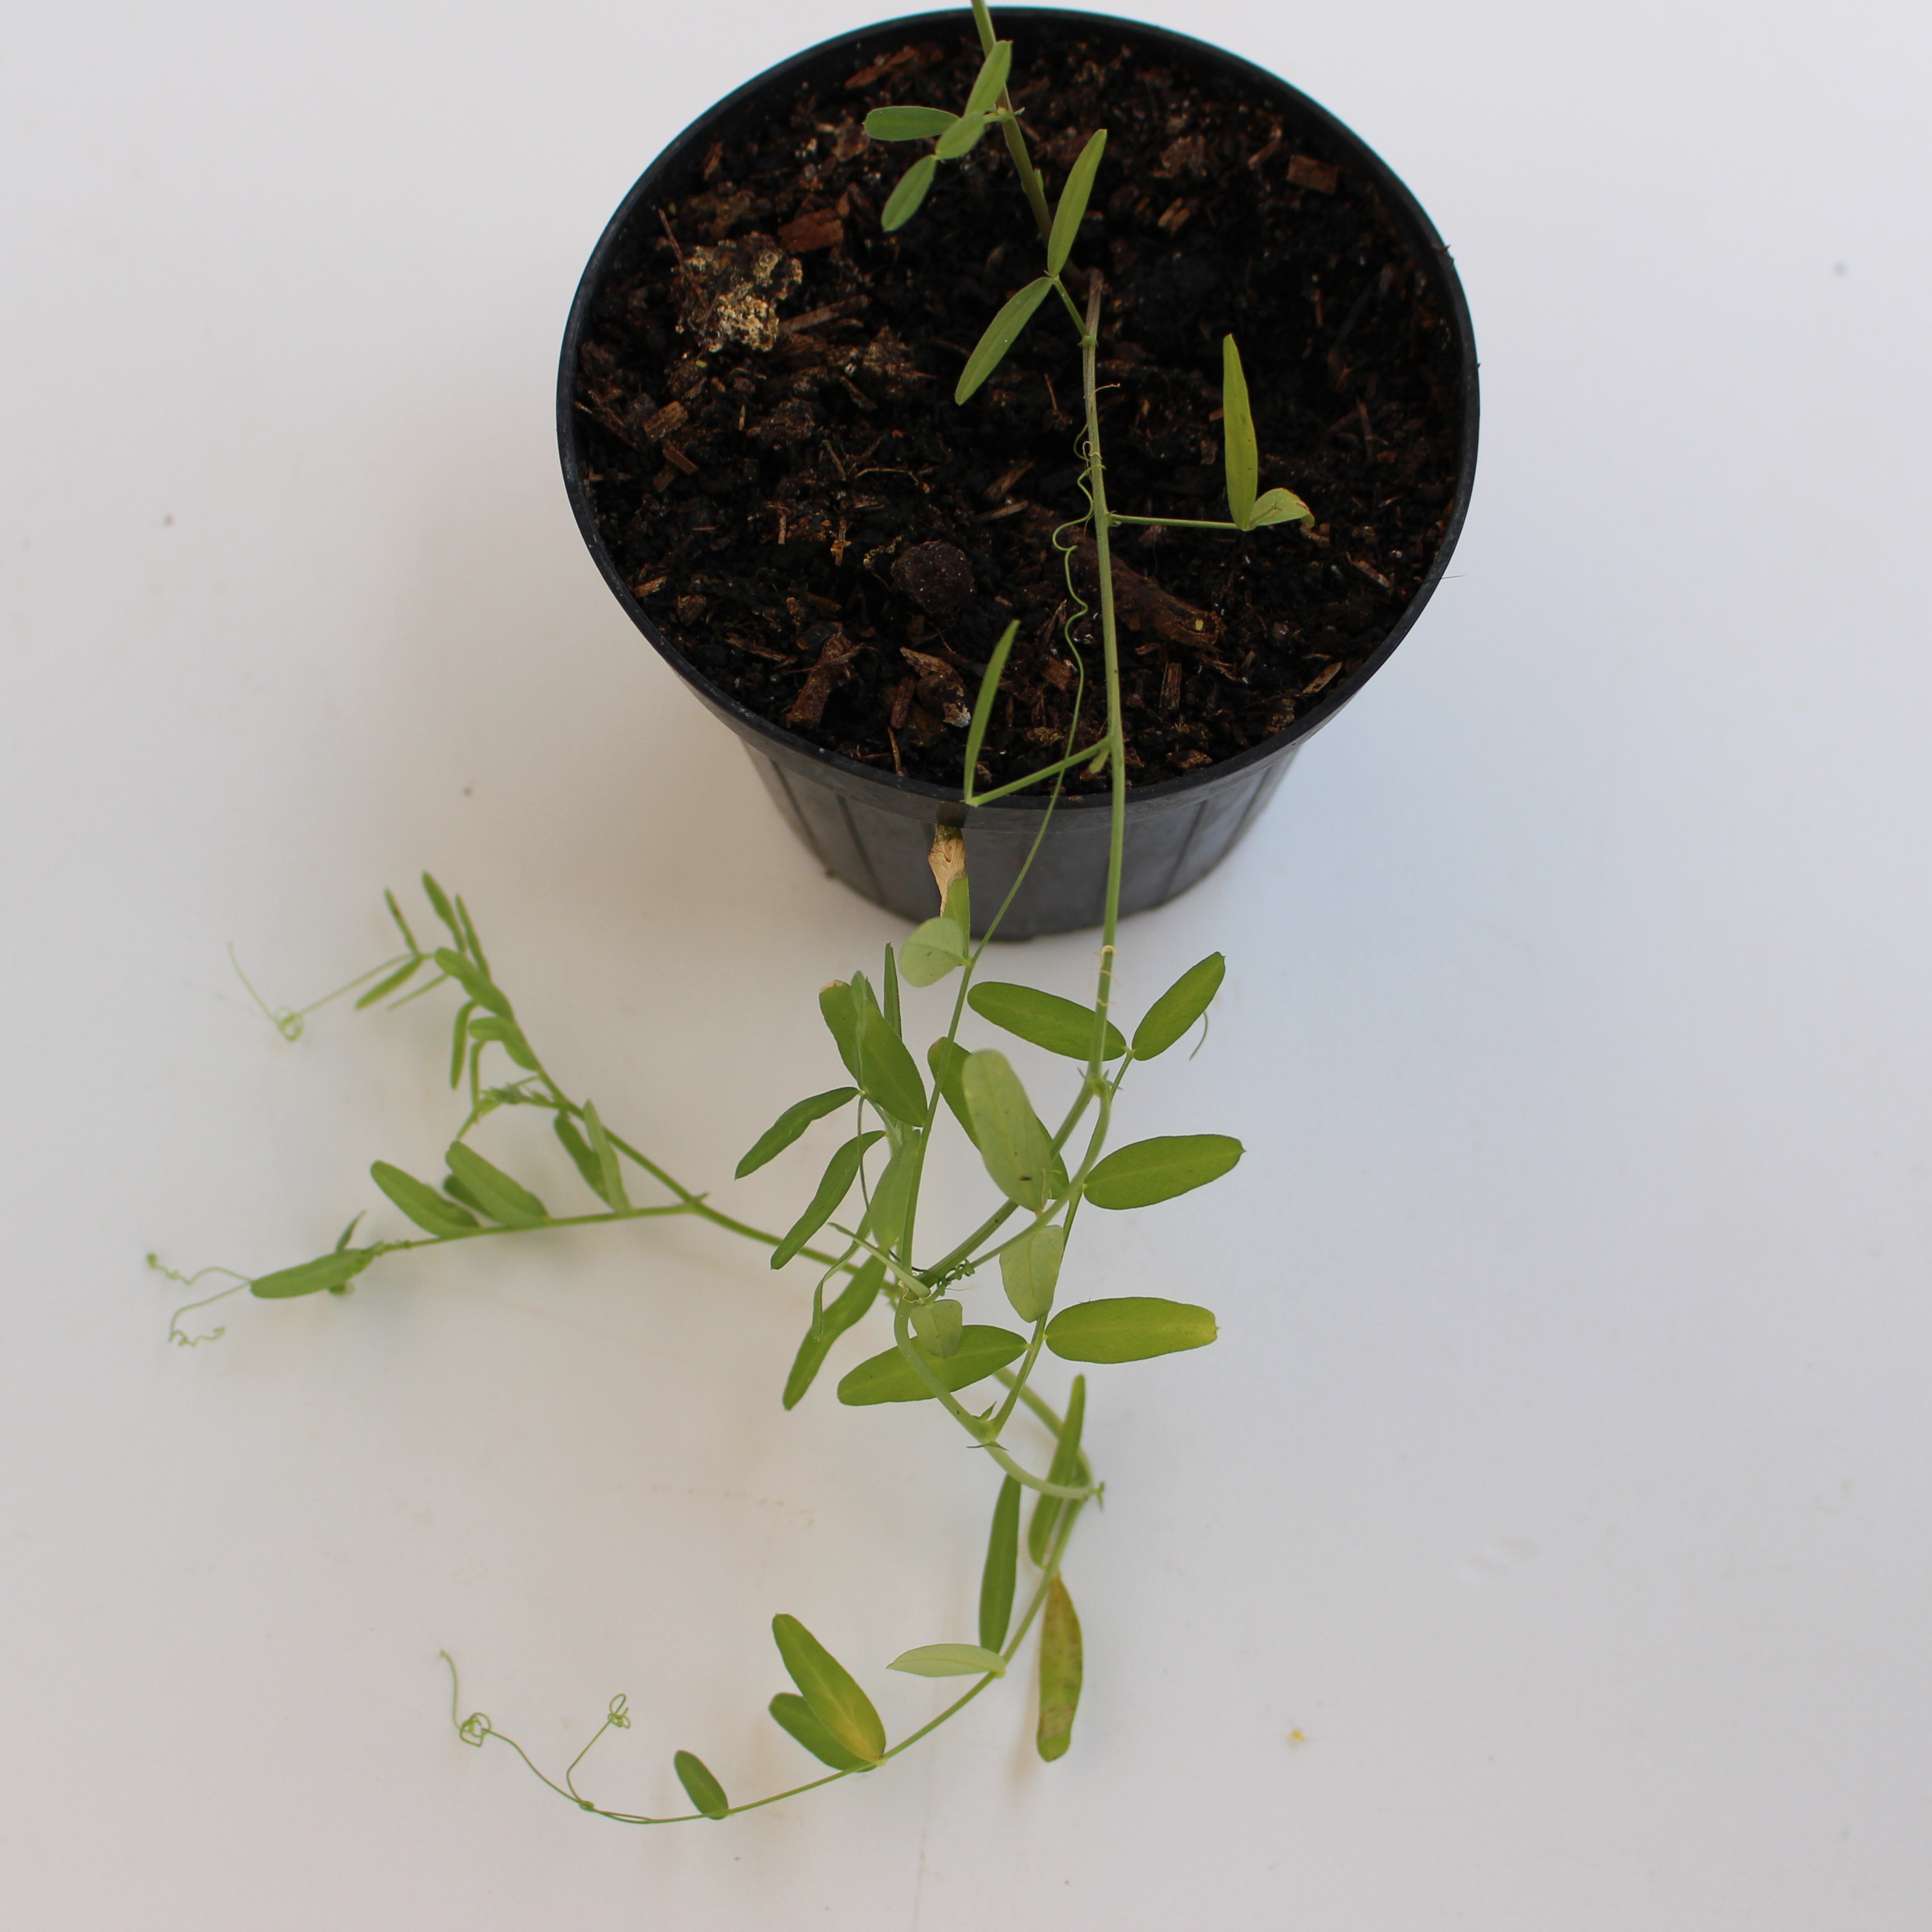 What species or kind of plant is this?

Vicia sativa
